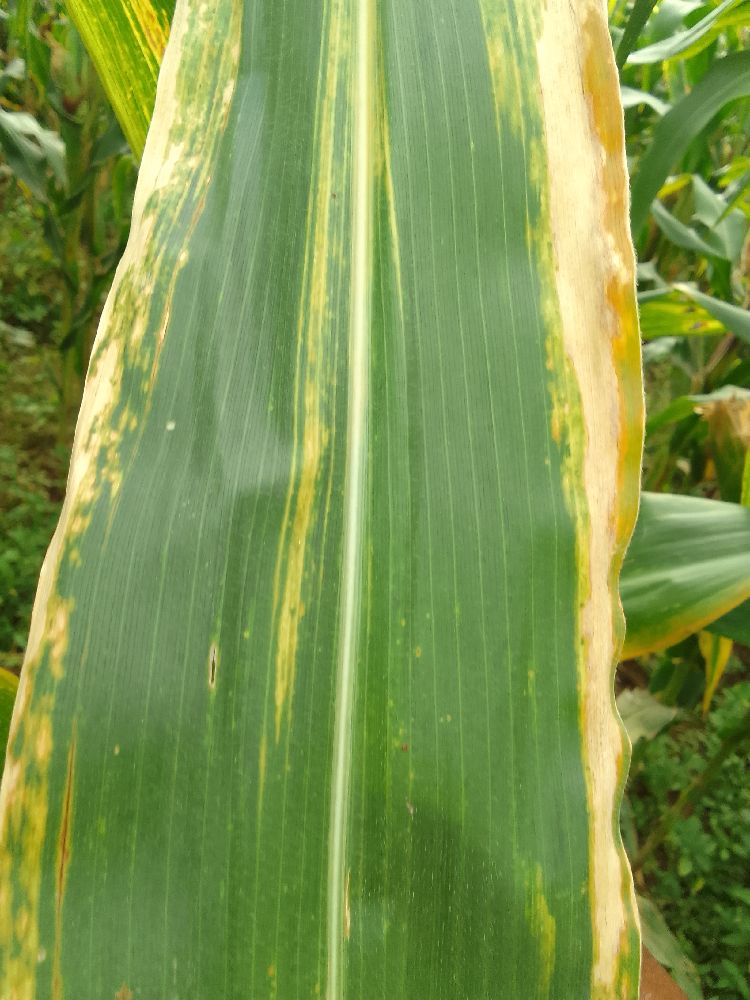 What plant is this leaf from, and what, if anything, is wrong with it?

maize, maize lethal necrosis
